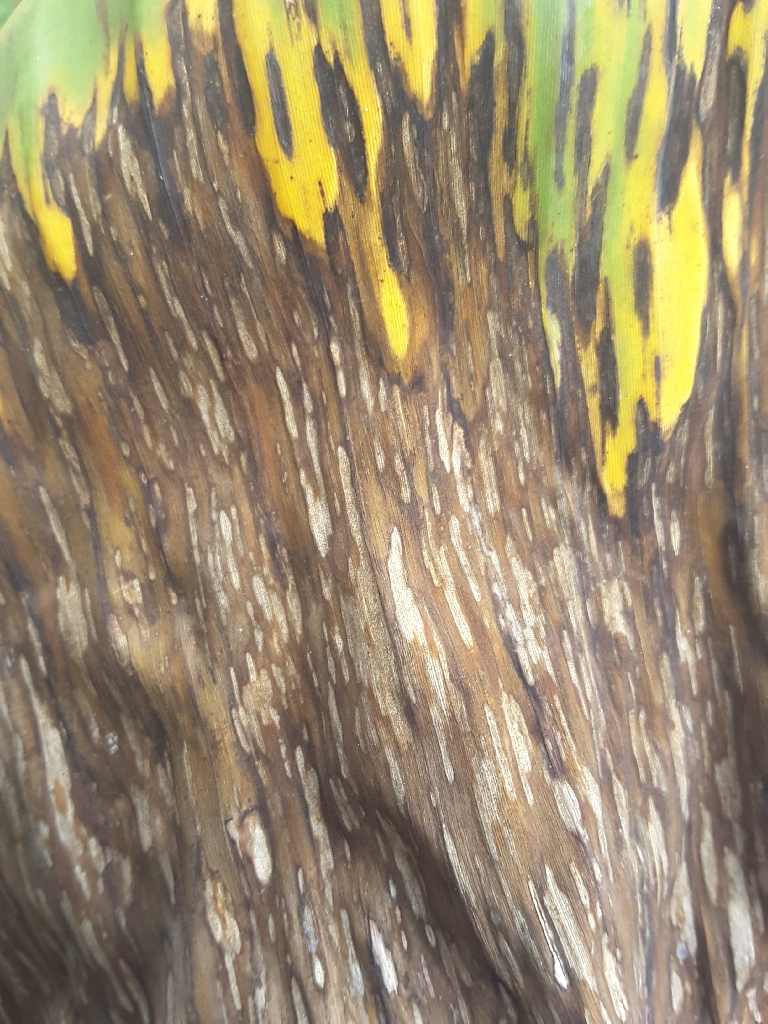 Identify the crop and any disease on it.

banana, black sigatoka
